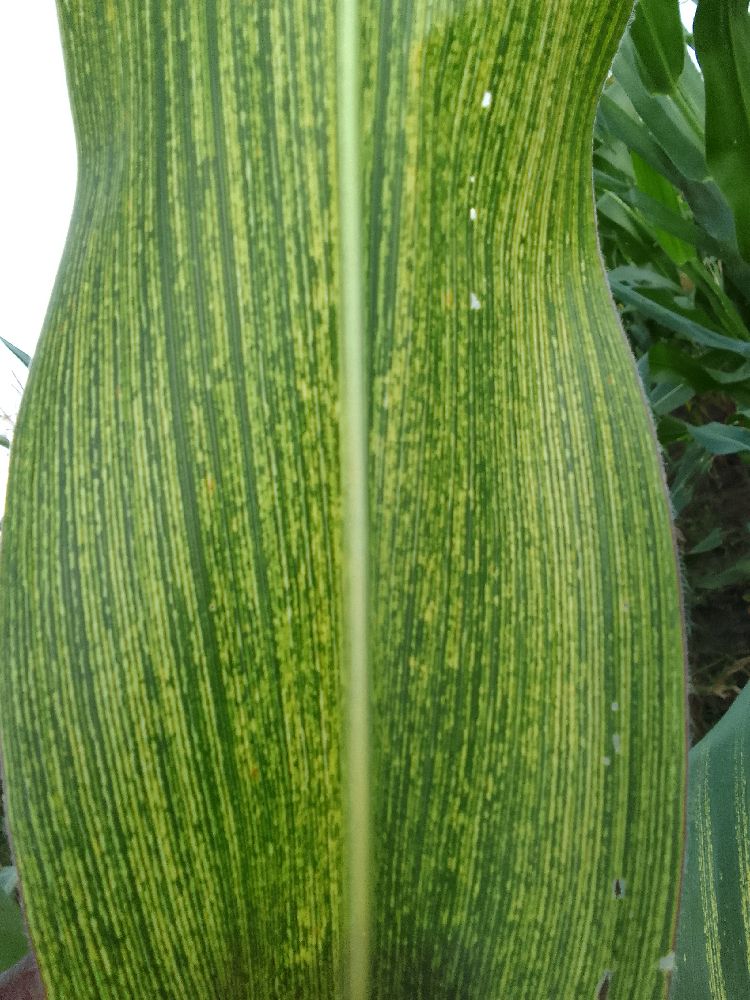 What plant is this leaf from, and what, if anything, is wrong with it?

maize, maize streak virus
